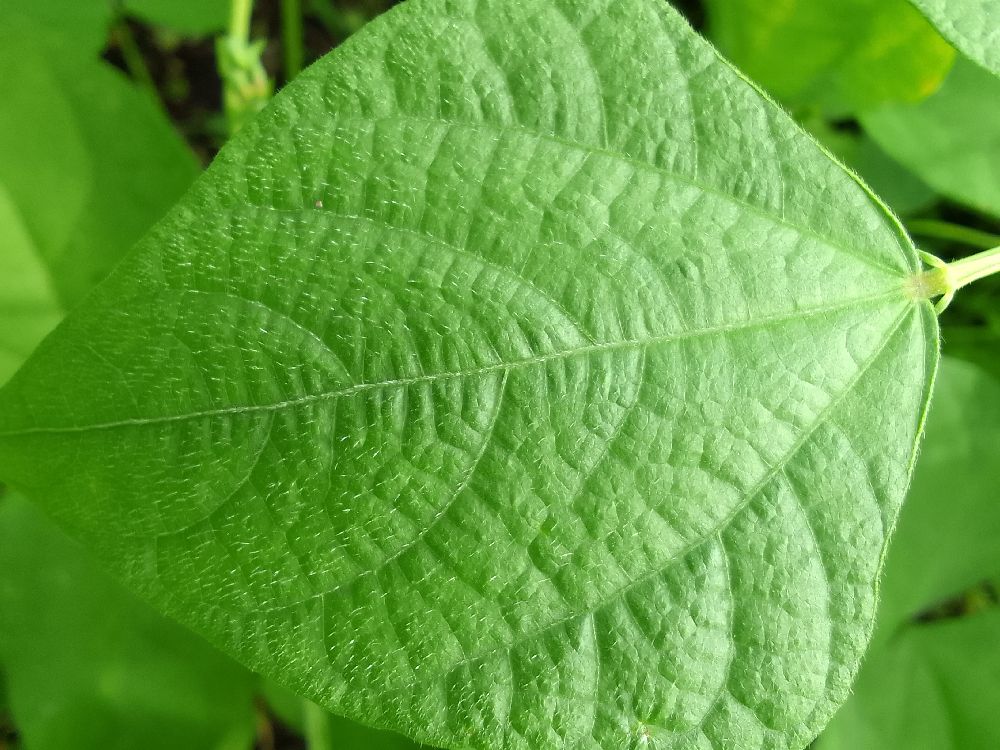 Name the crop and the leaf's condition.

common bean, healthy
